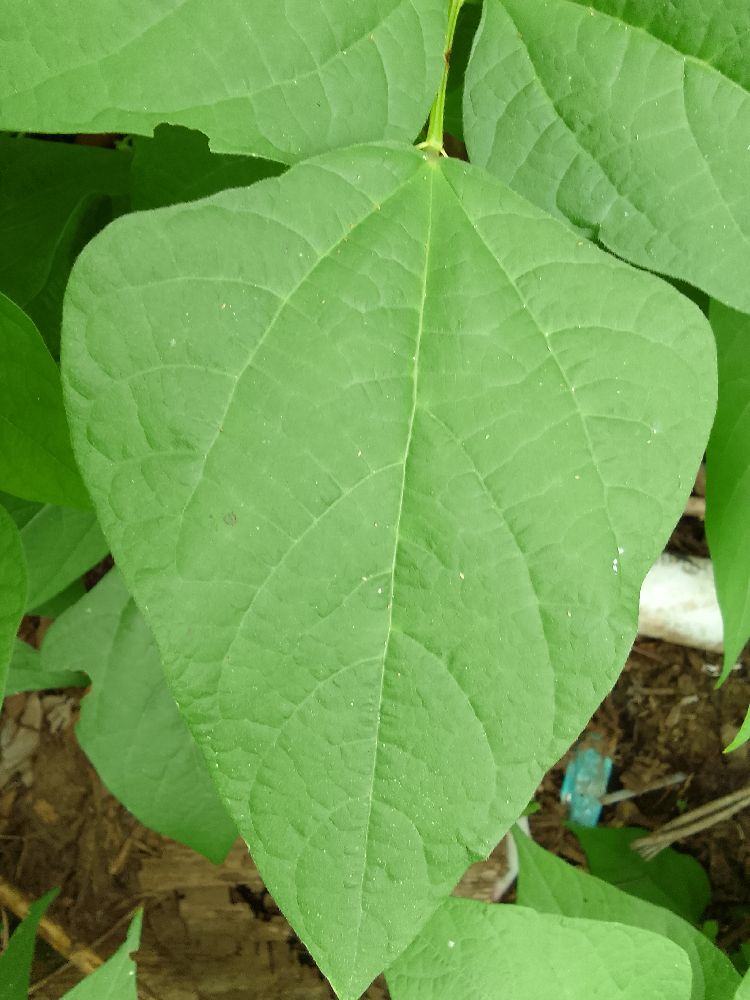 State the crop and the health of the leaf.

common bean, healthy
